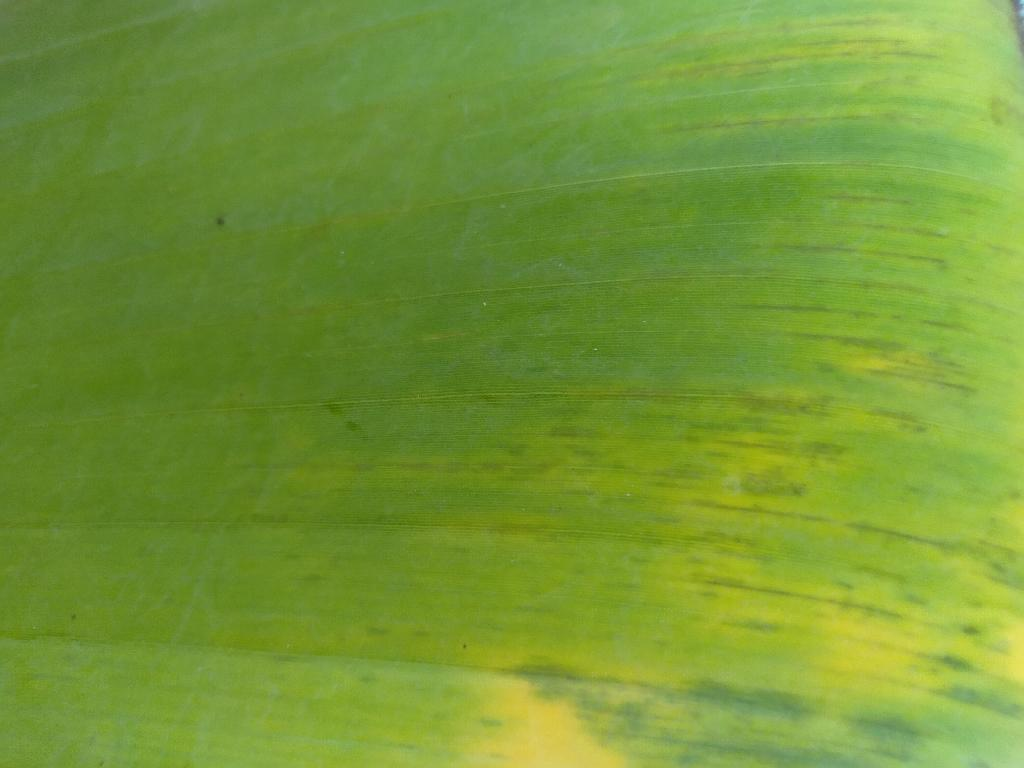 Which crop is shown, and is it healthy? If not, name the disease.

banana, fusarium wilt race 1
